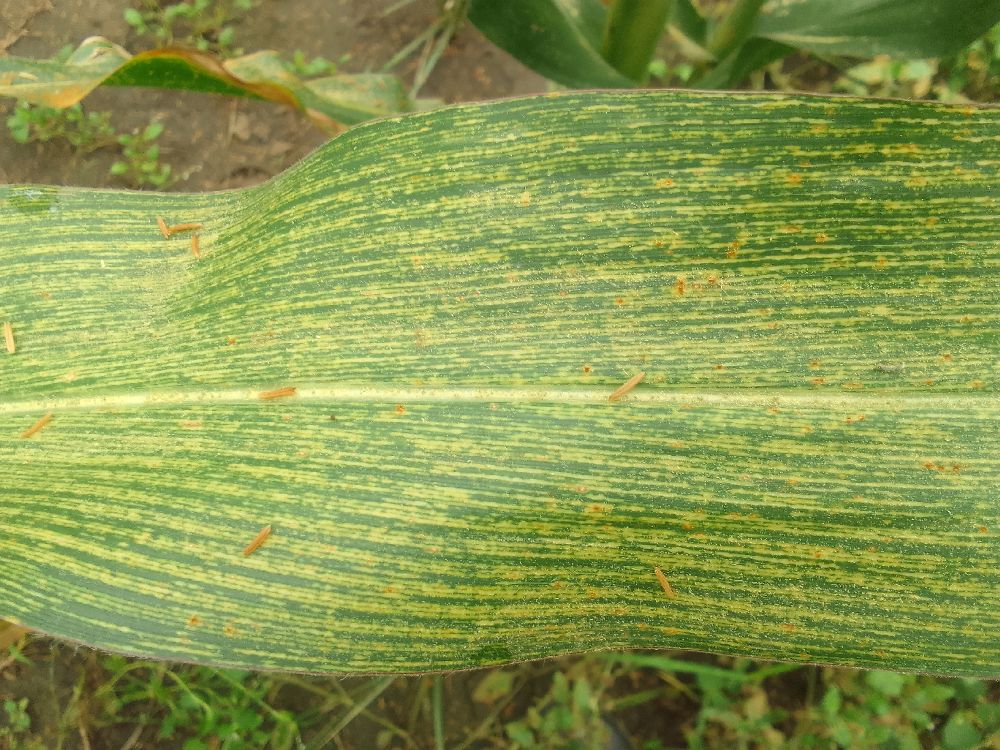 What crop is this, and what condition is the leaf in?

maize, maize streak virus
